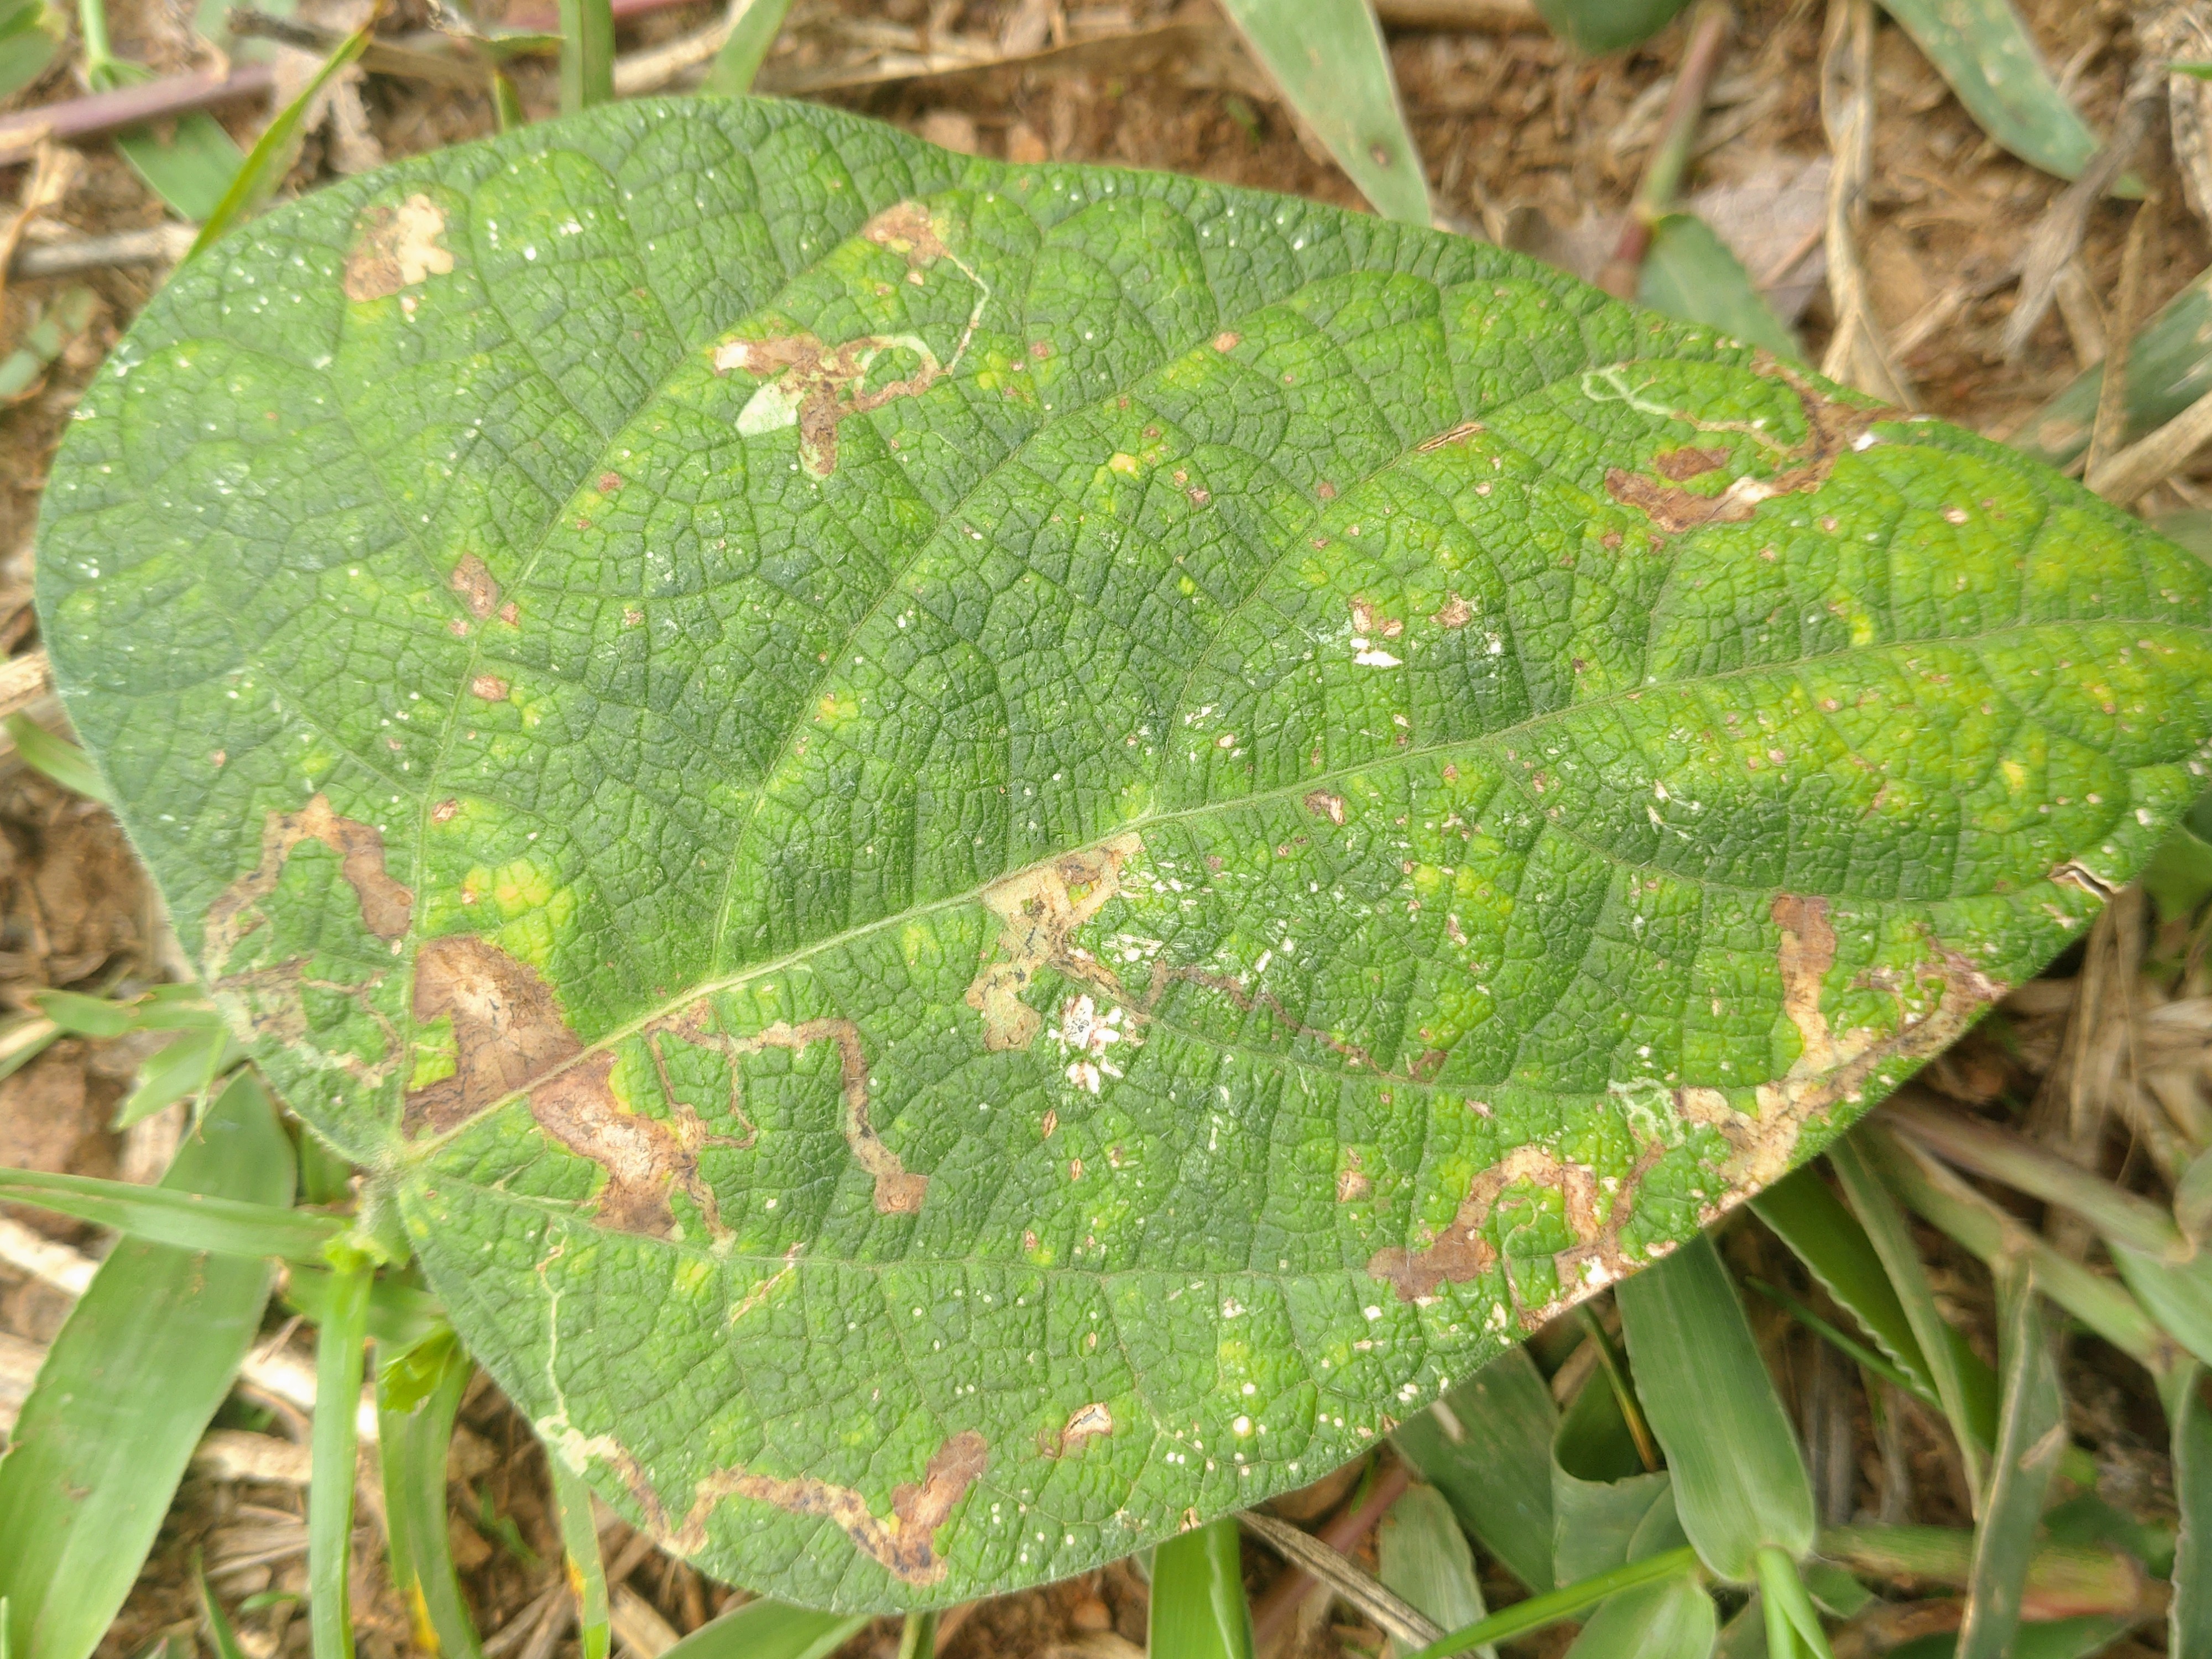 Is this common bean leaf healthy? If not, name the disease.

rust
